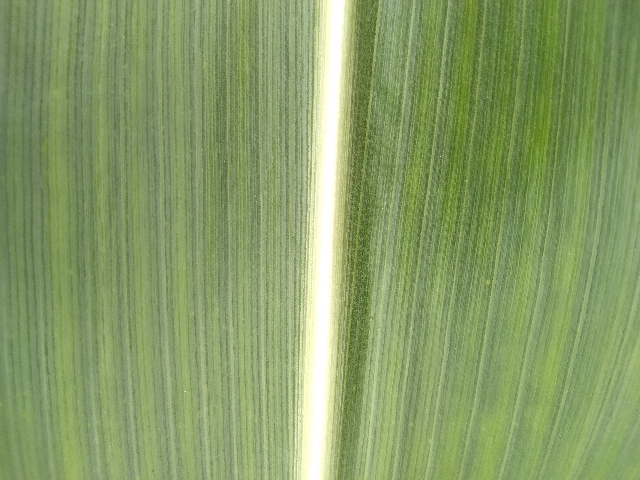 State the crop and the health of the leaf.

maize, healthy
